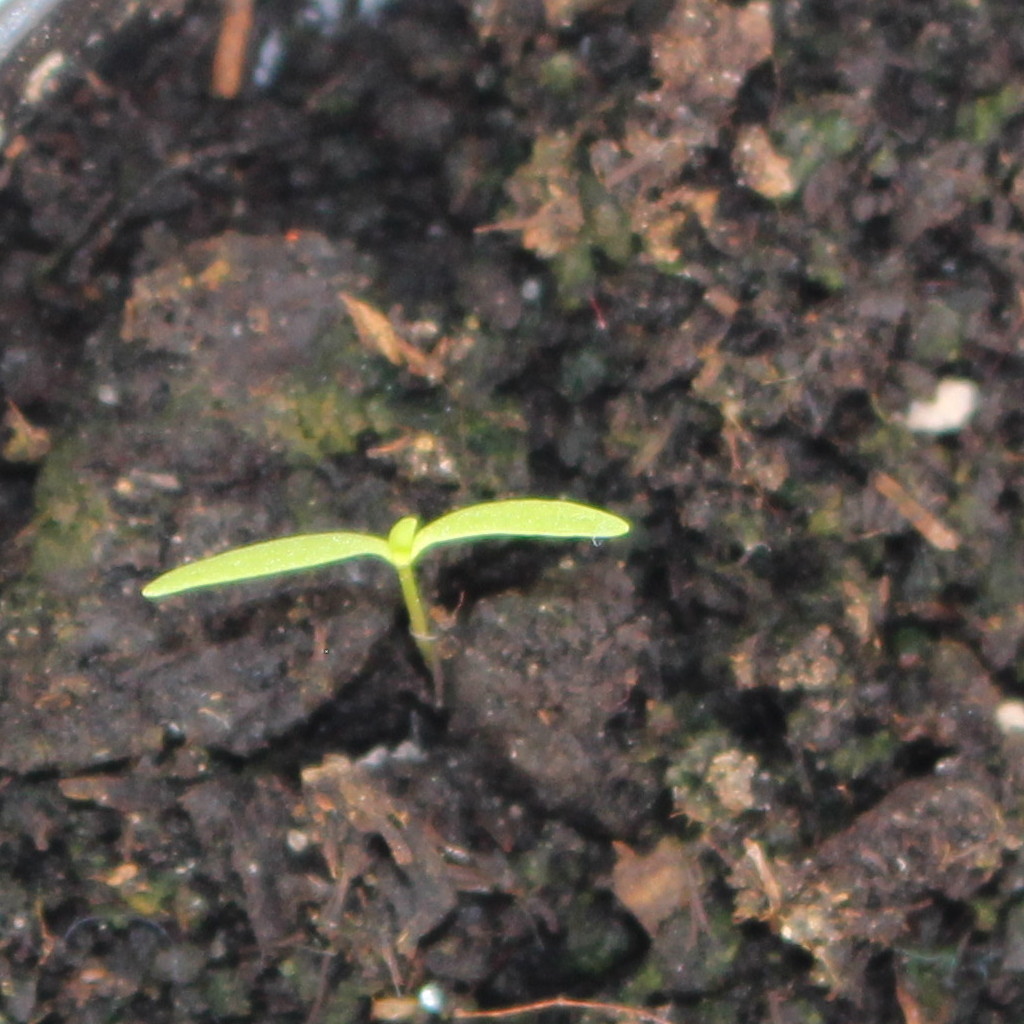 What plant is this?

Papaver rhoeas
